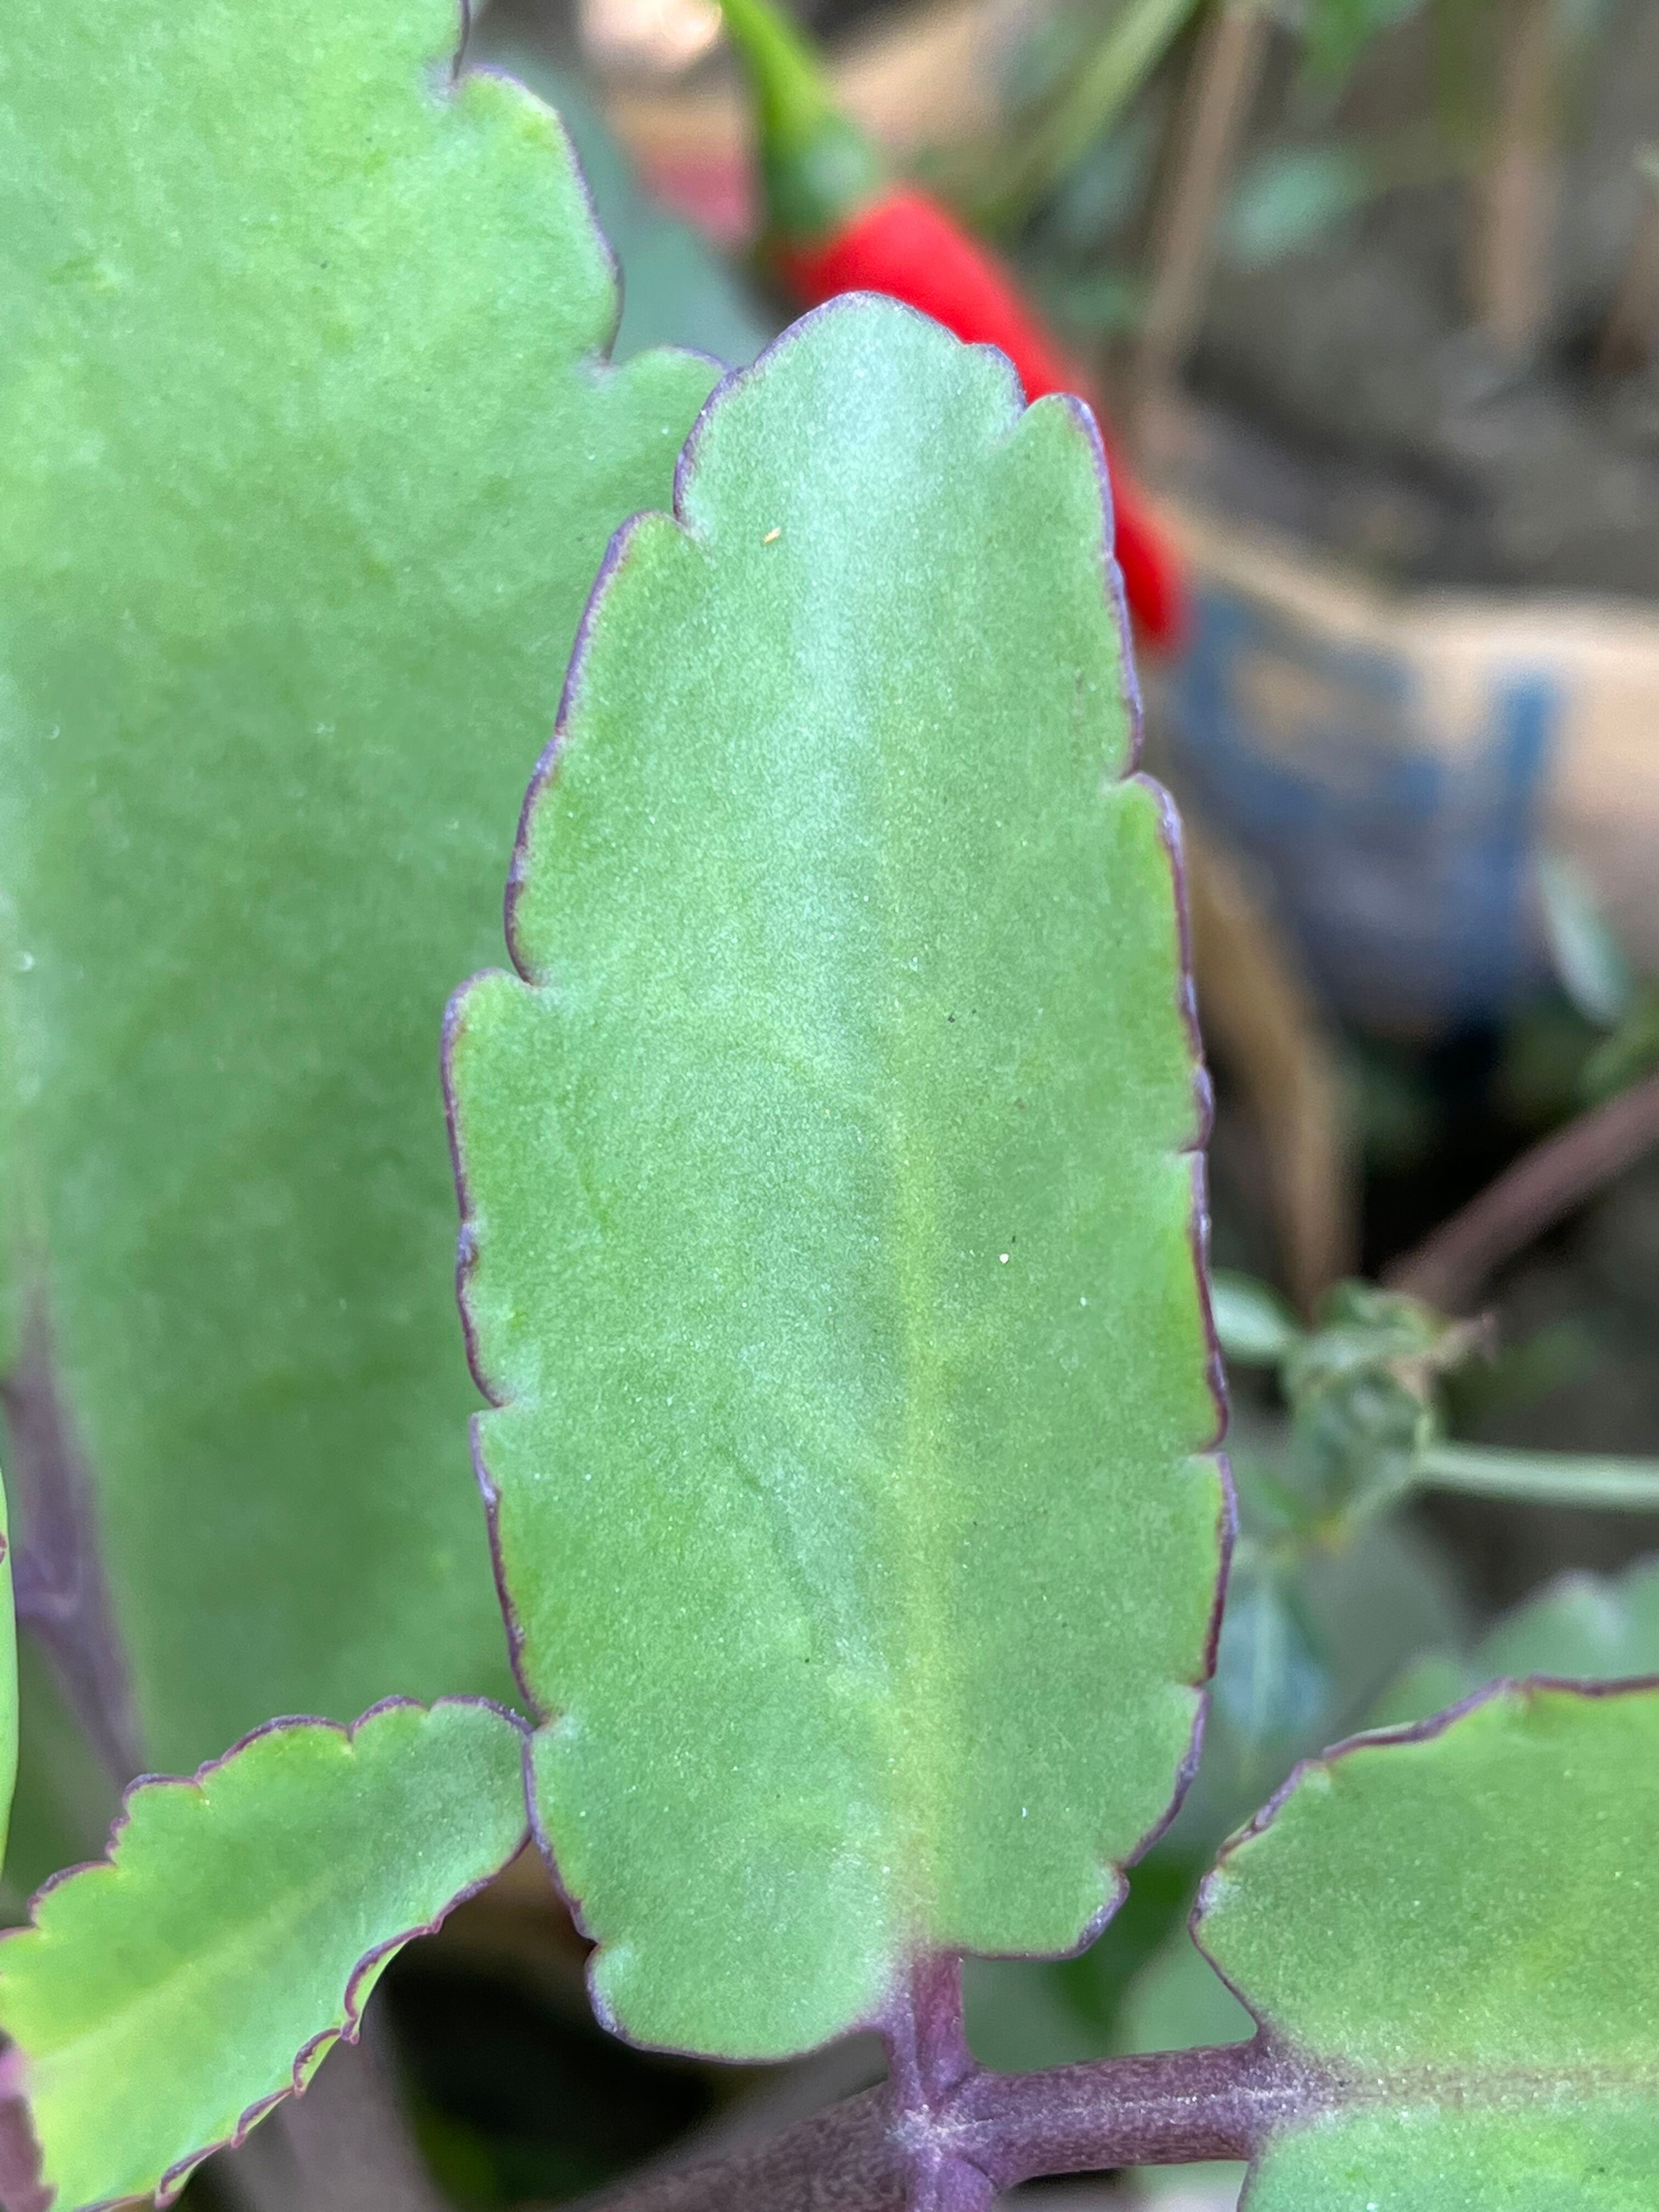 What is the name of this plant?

pathorkuci
